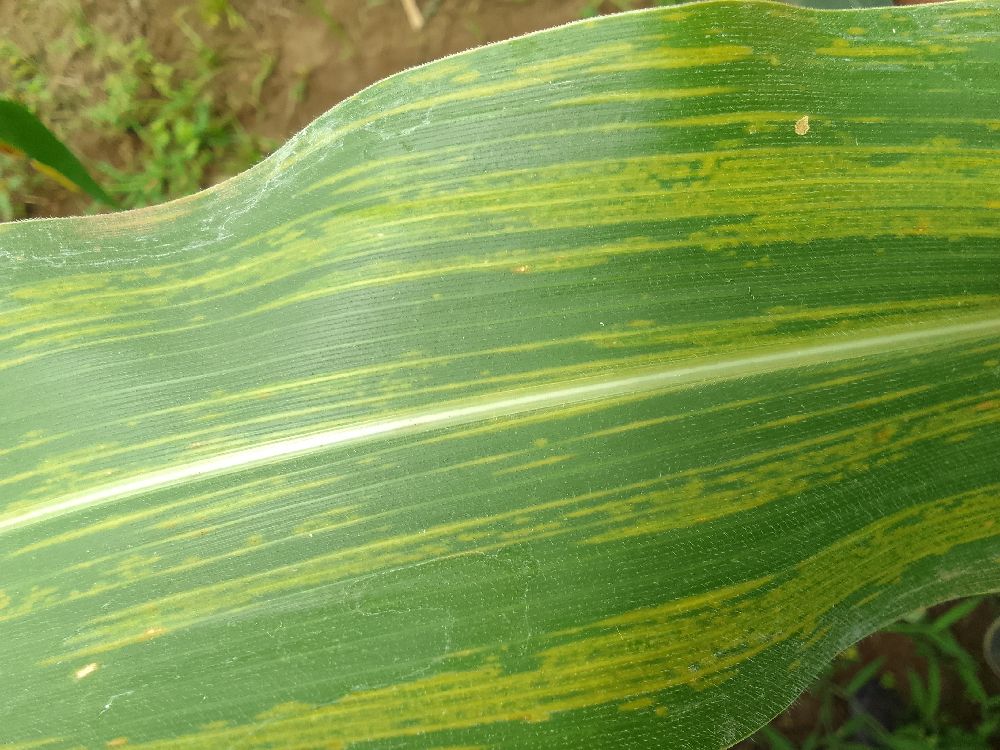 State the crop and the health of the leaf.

maize, maize lethal necrosis
